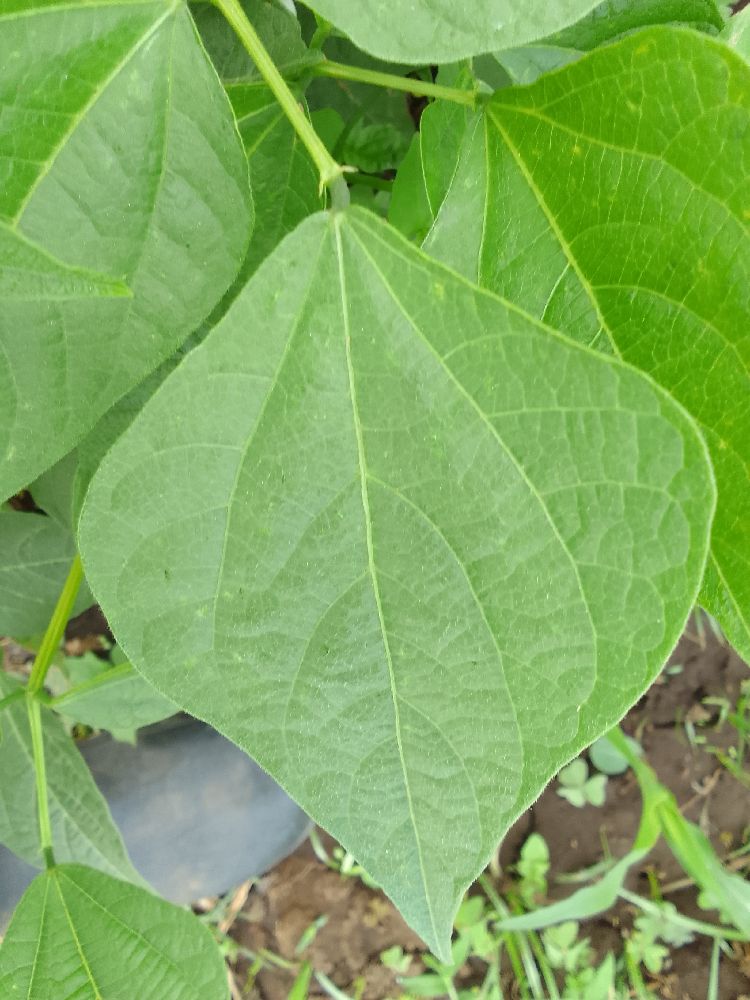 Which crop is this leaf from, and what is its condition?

common bean, healthy
